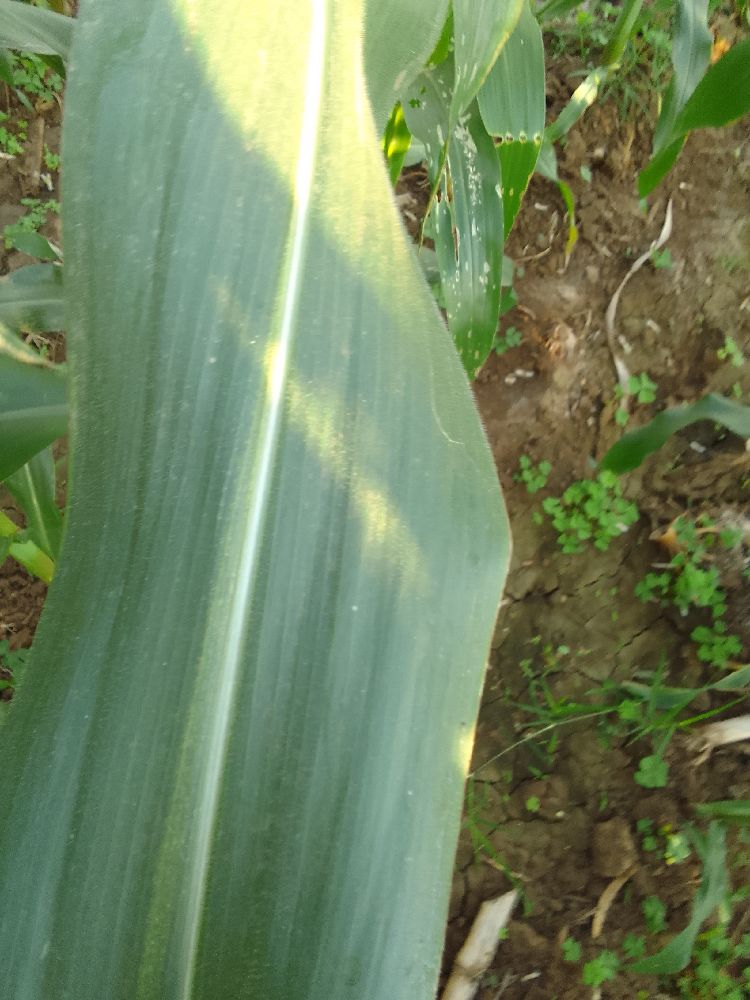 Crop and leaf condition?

maize, healthy
